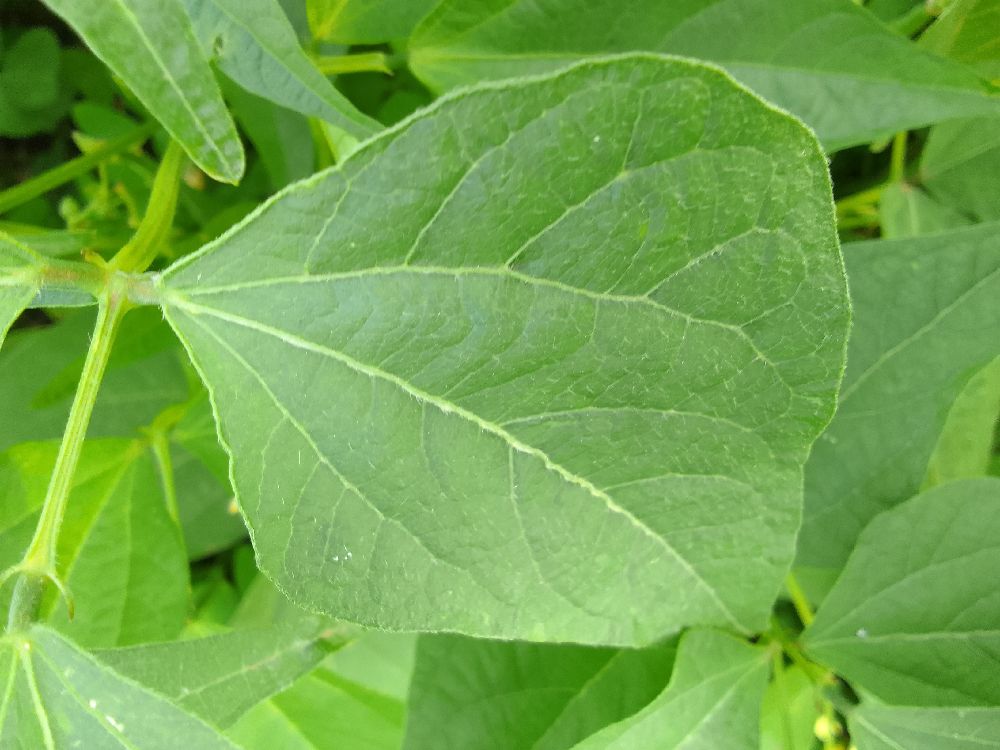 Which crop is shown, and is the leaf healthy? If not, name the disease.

common bean, healthy
